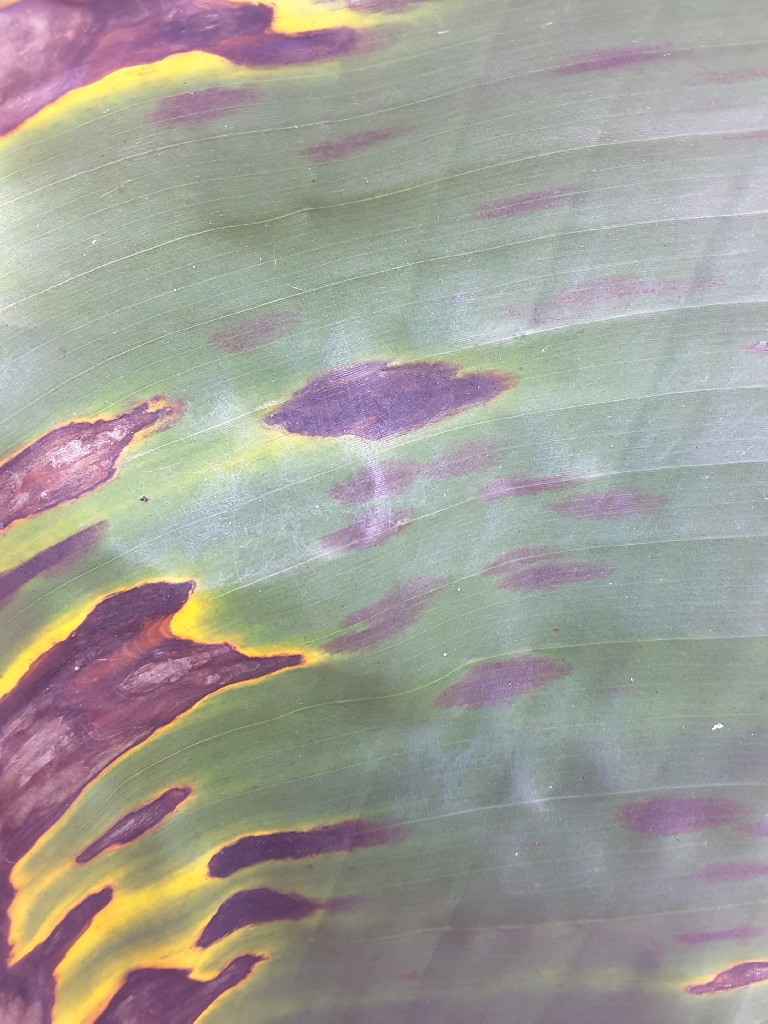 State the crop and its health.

banana, black sigatoka
